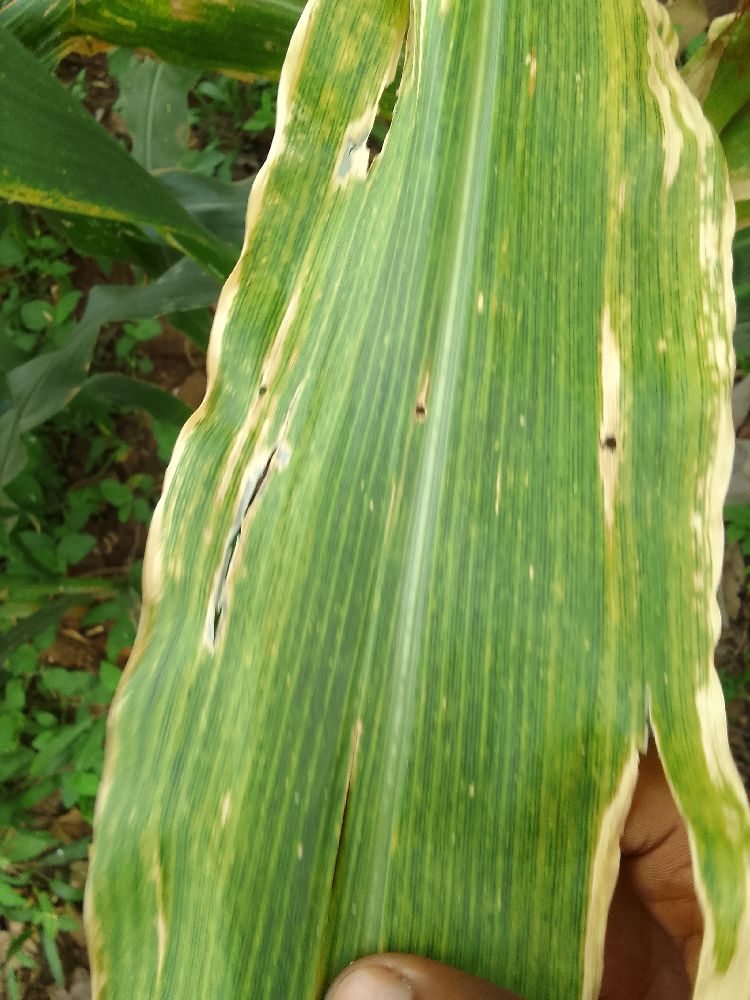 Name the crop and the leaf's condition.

maize, maize lethal necrosis
